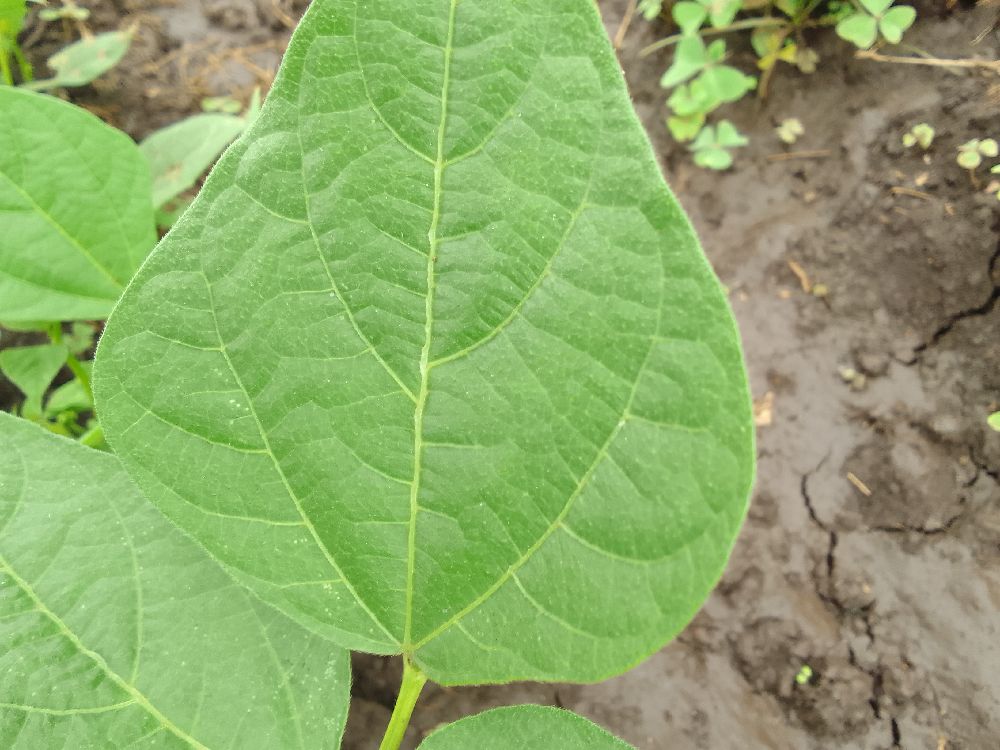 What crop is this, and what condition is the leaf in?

common bean, healthy
